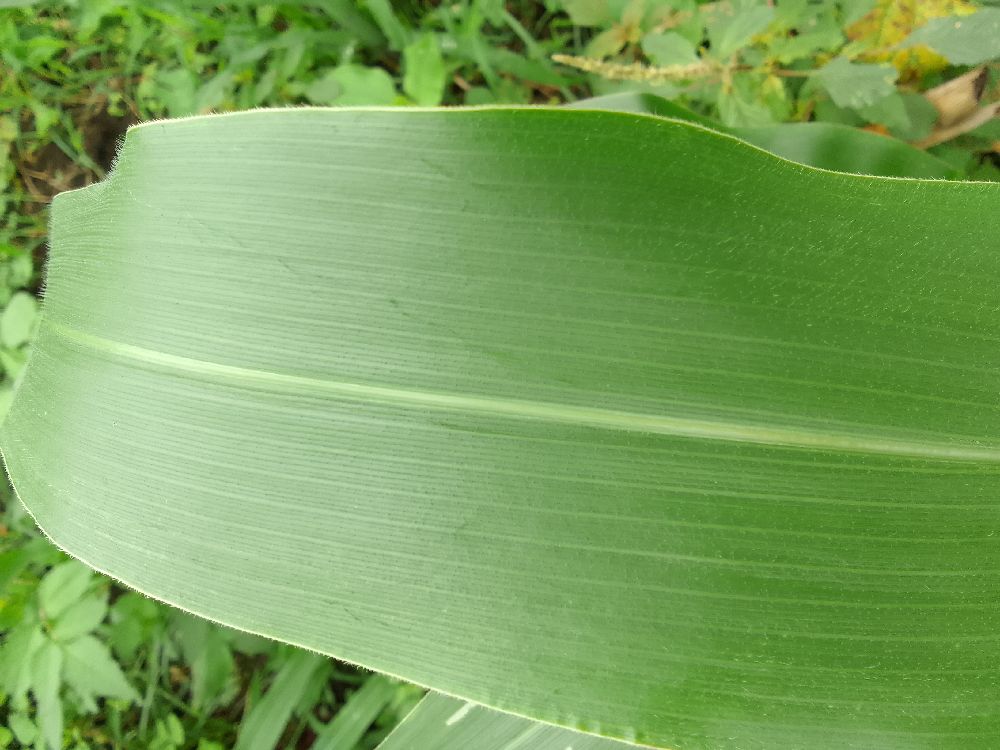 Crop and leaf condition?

maize, healthy
